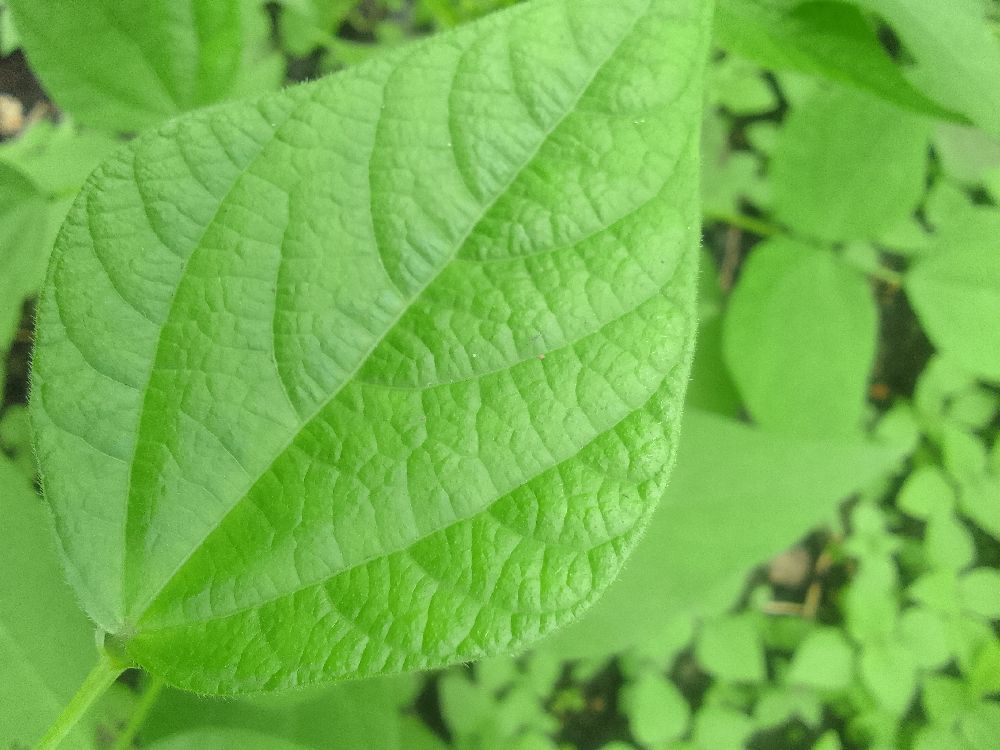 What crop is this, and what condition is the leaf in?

common bean, healthy
